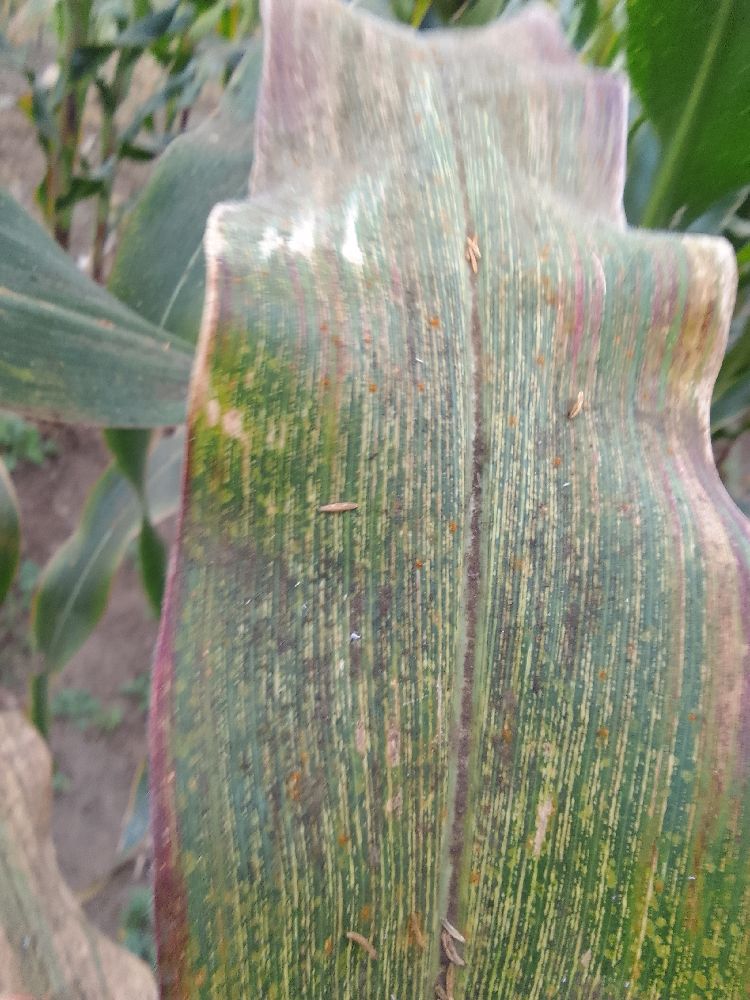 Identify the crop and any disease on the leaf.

maize, maize streak virus
